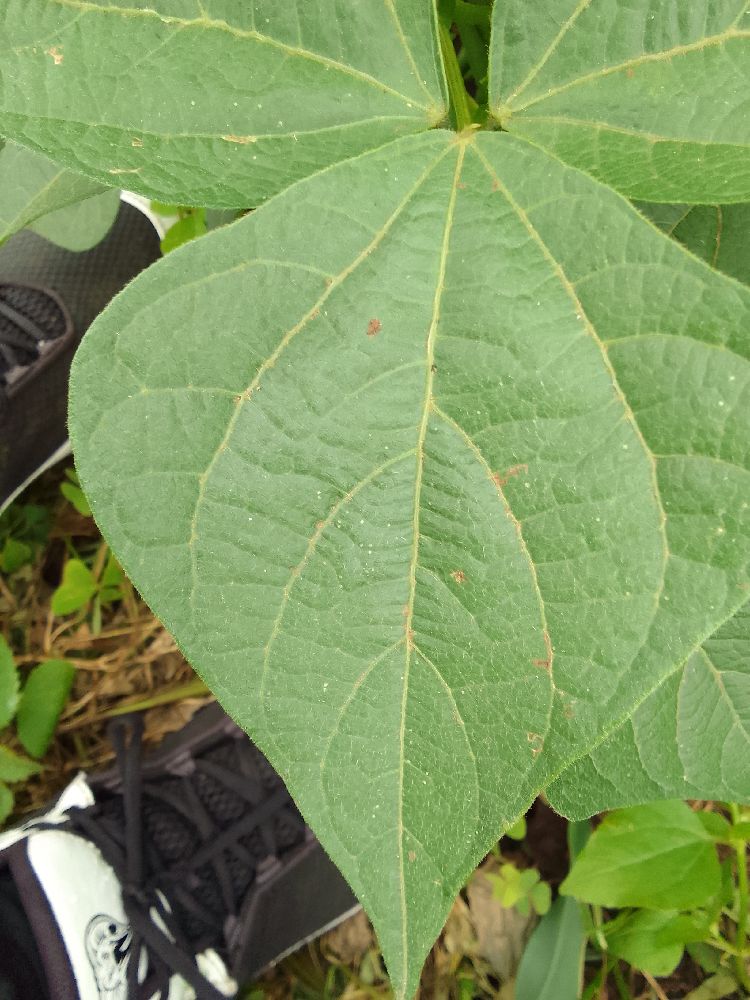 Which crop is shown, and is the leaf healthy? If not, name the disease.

common bean, healthy
